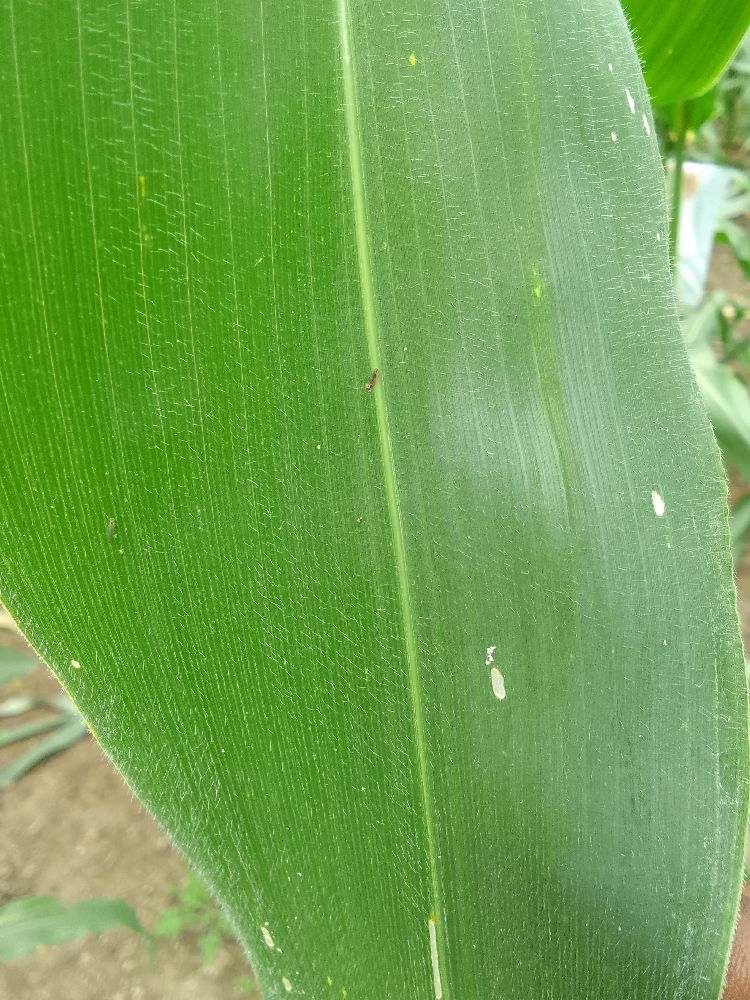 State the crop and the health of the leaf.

maize, healthy
